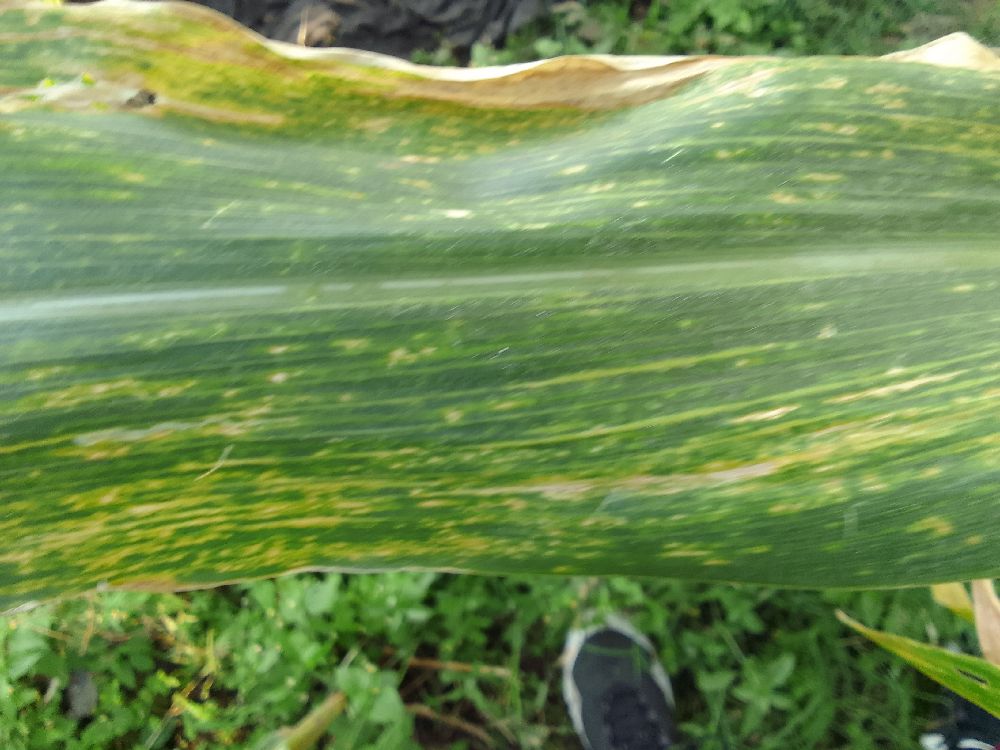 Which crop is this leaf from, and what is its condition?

maize, maize lethal necrosis
